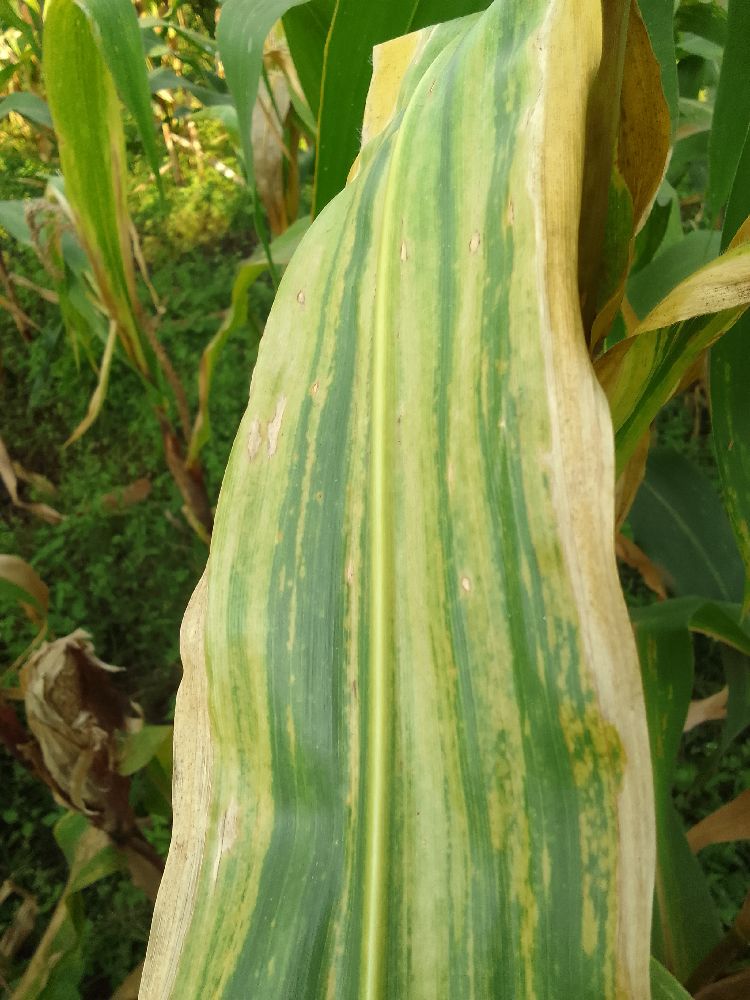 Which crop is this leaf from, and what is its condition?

maize, maize lethal necrosis
